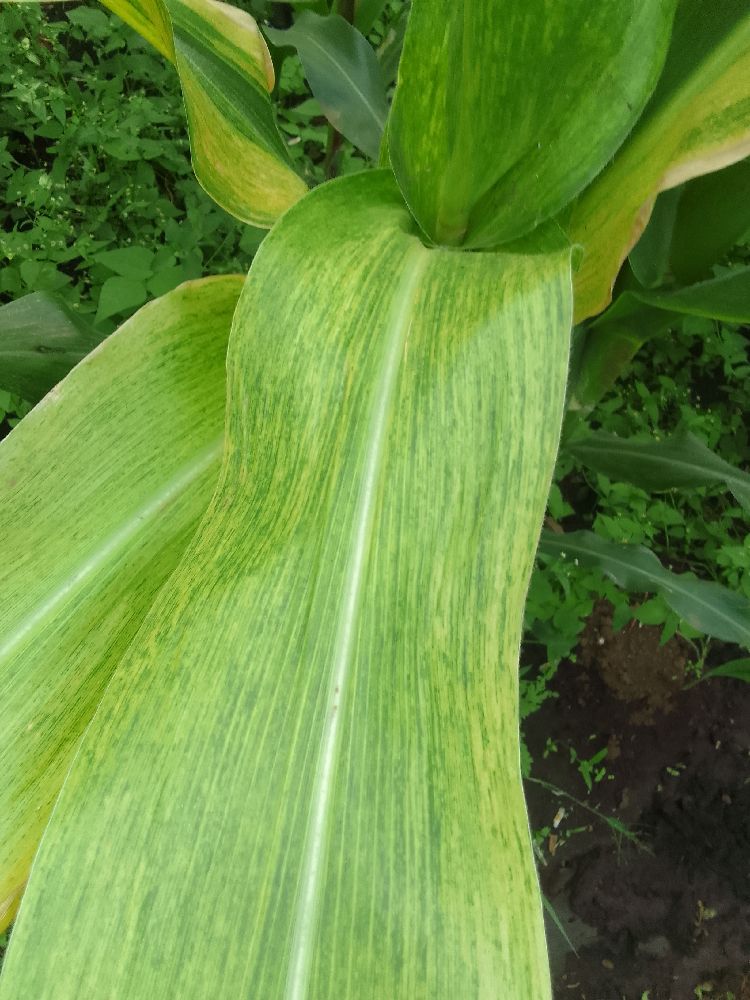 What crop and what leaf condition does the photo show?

maize, maize lethal necrosis
